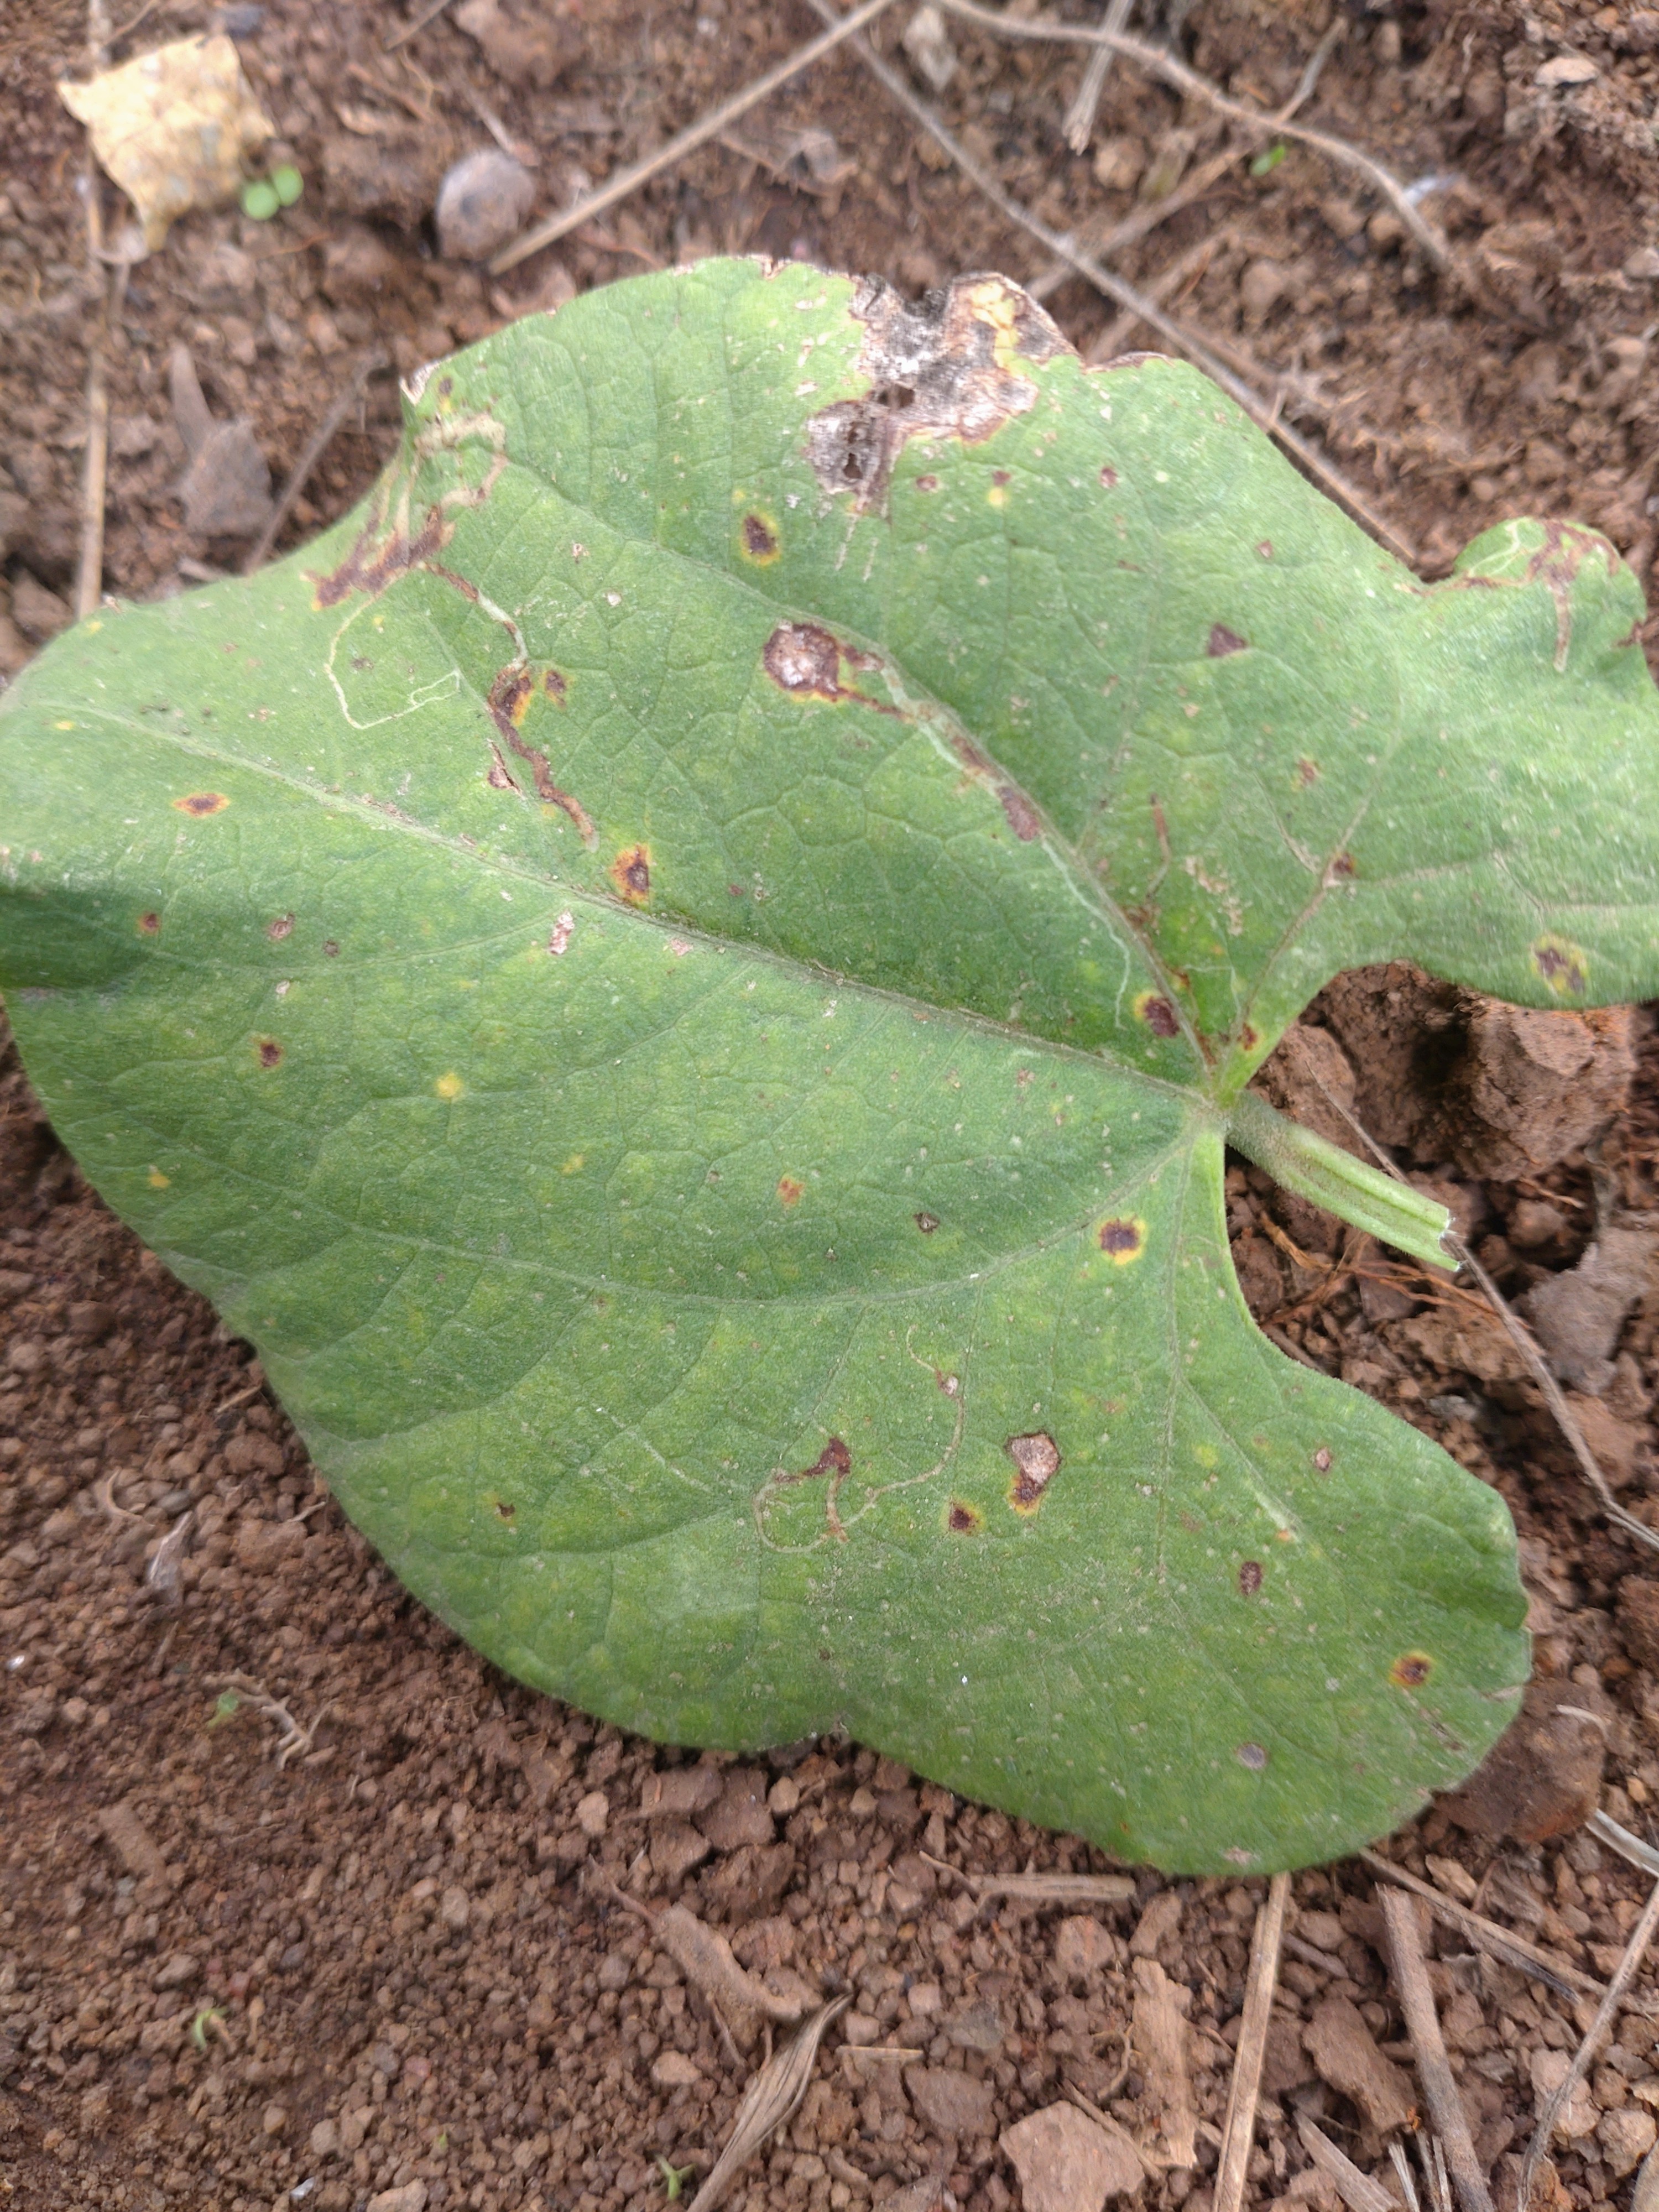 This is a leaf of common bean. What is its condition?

rust
